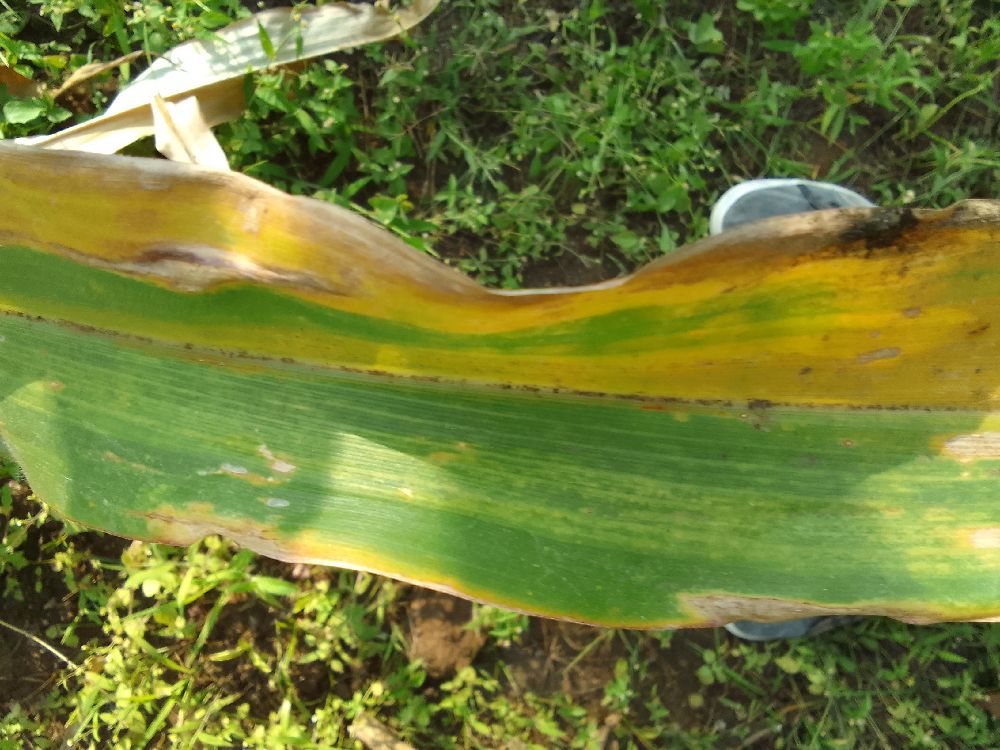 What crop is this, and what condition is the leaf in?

maize, maize lethal necrosis
